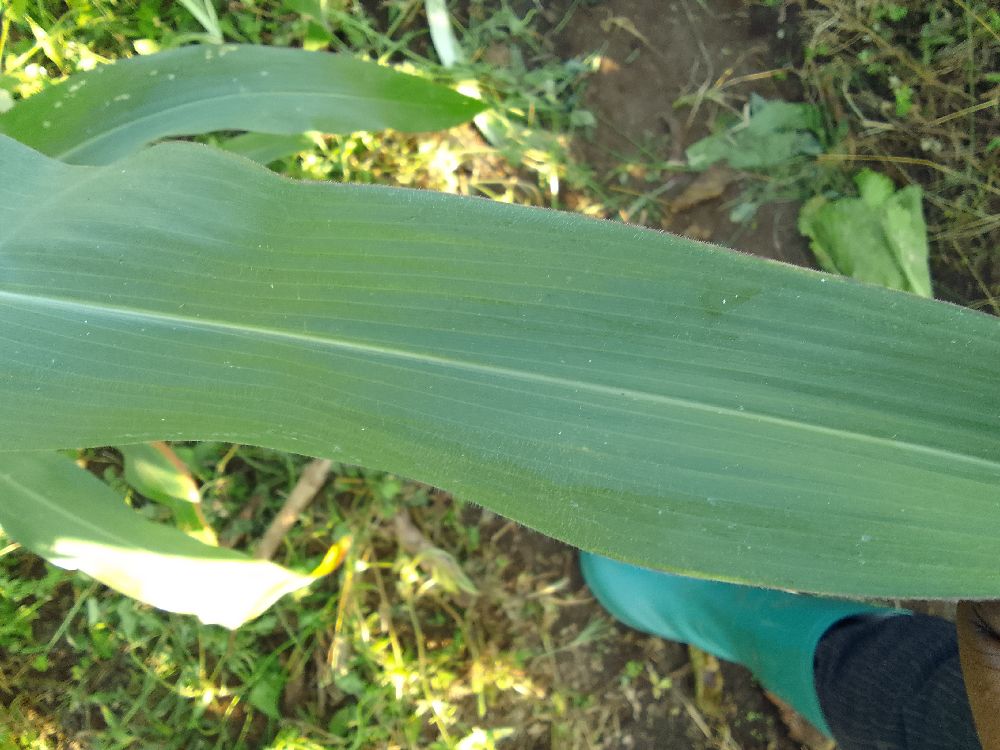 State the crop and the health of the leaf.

maize, healthy
